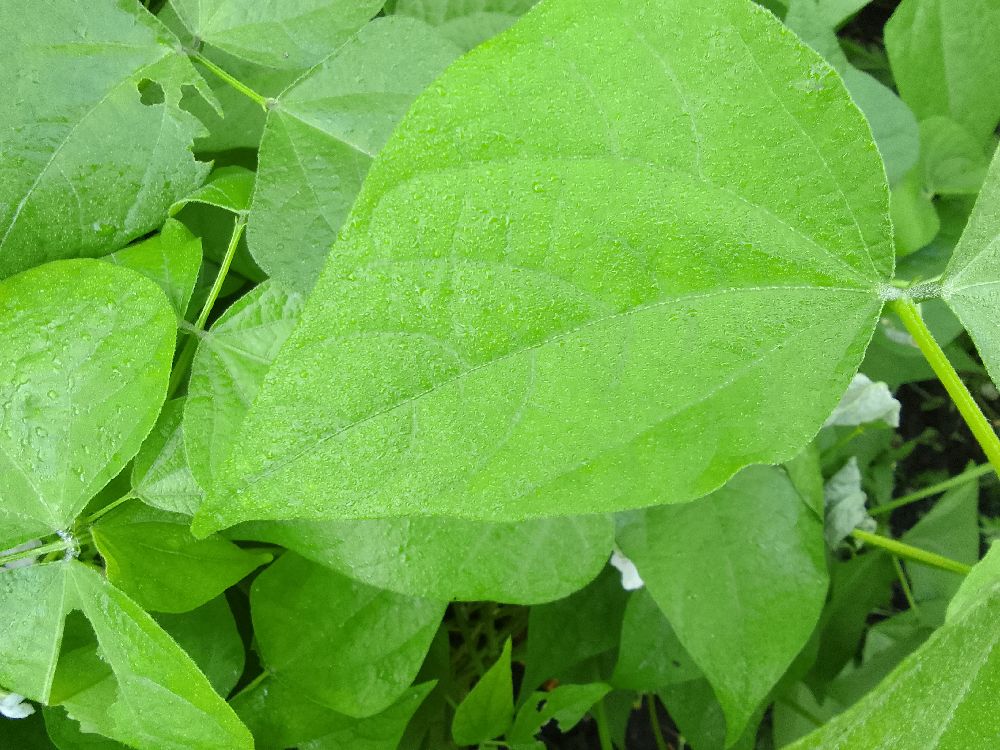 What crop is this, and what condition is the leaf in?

common bean, healthy
